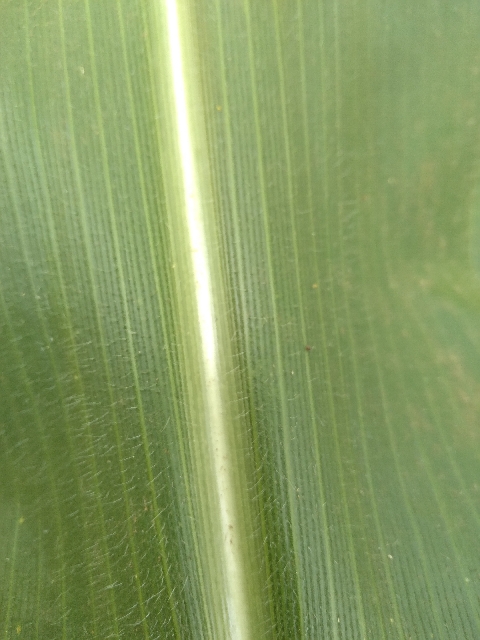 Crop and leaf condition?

maize, healthy
